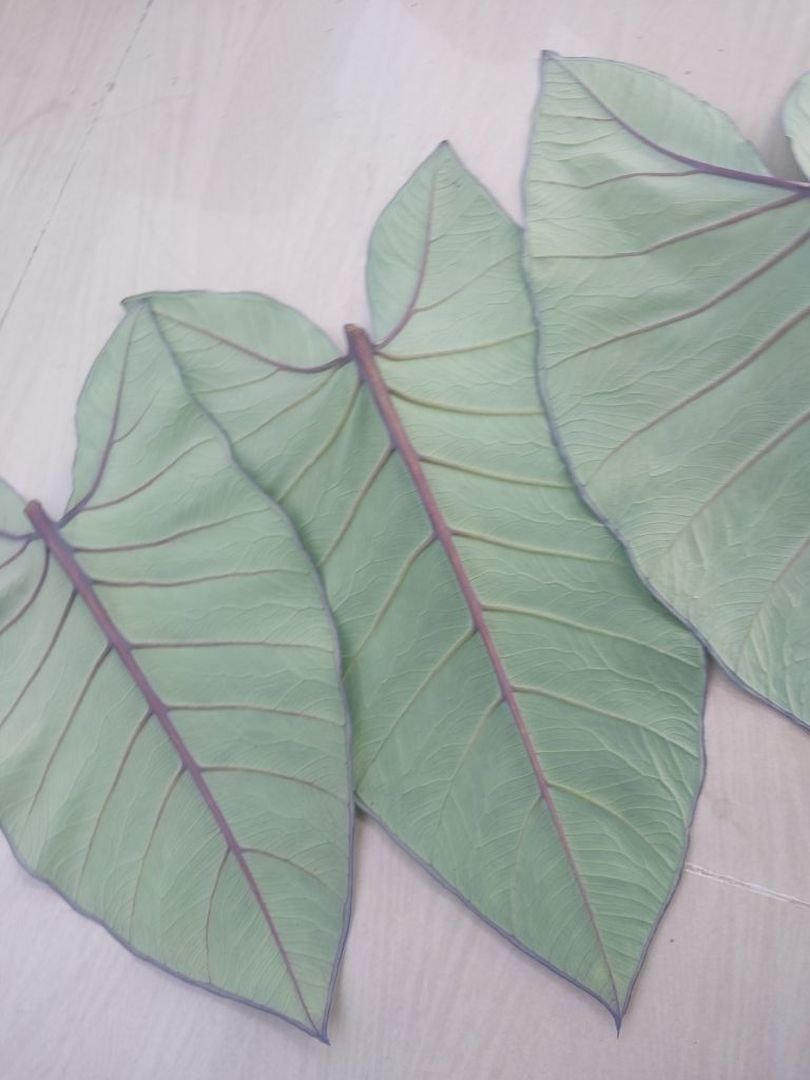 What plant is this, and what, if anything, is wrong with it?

taro, healthy
